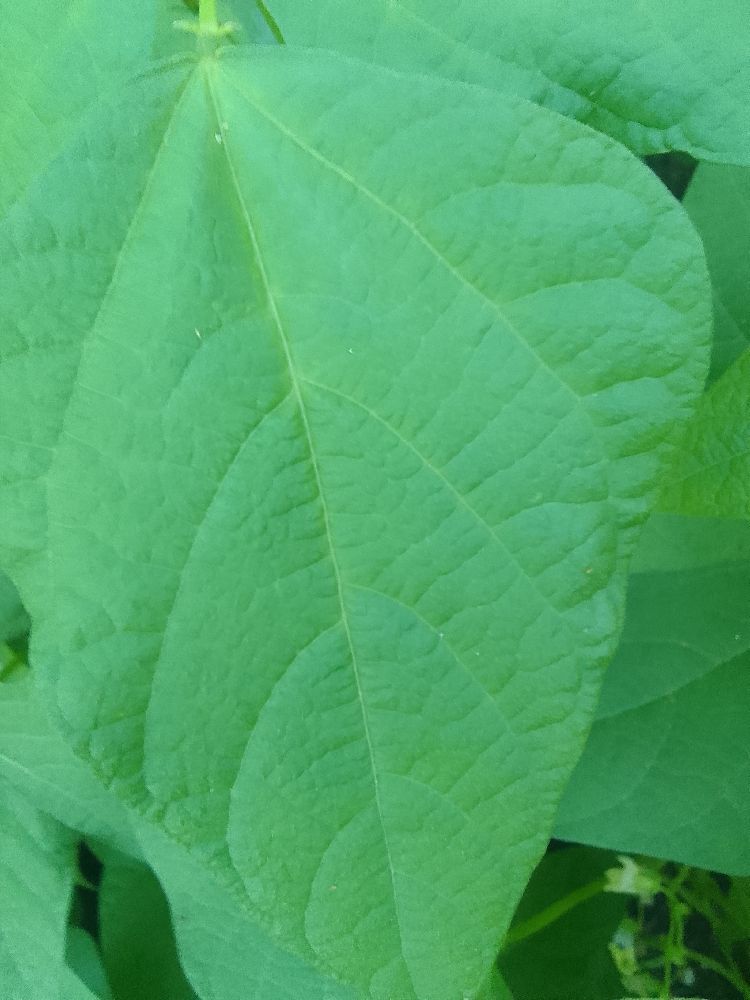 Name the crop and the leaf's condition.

common bean, healthy
